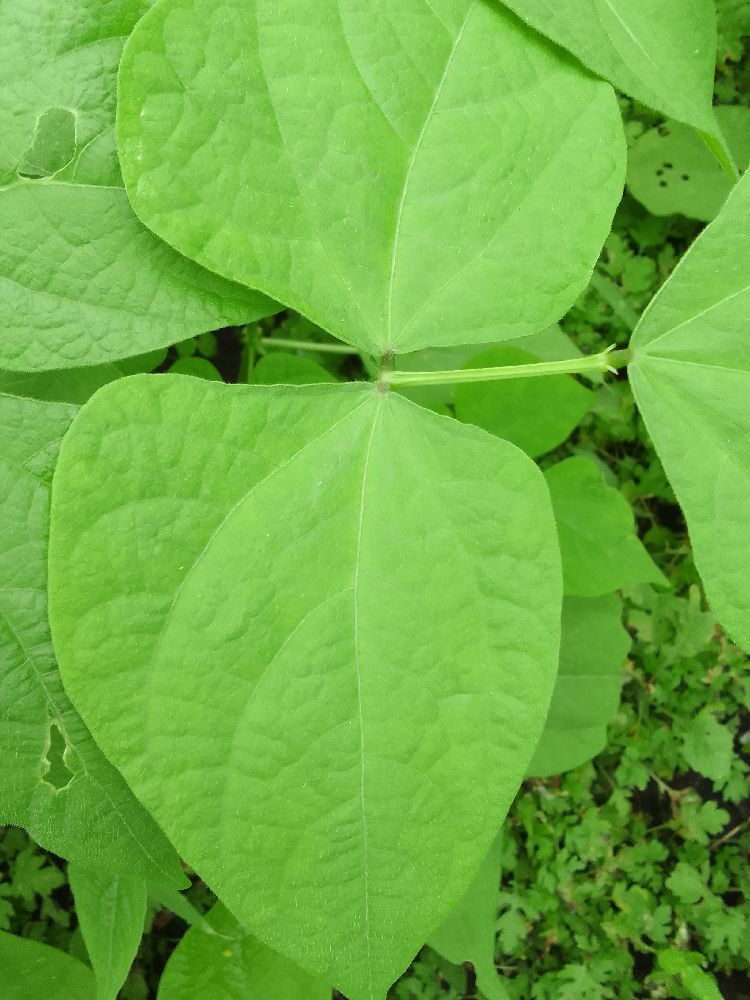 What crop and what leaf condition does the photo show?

common bean, healthy
